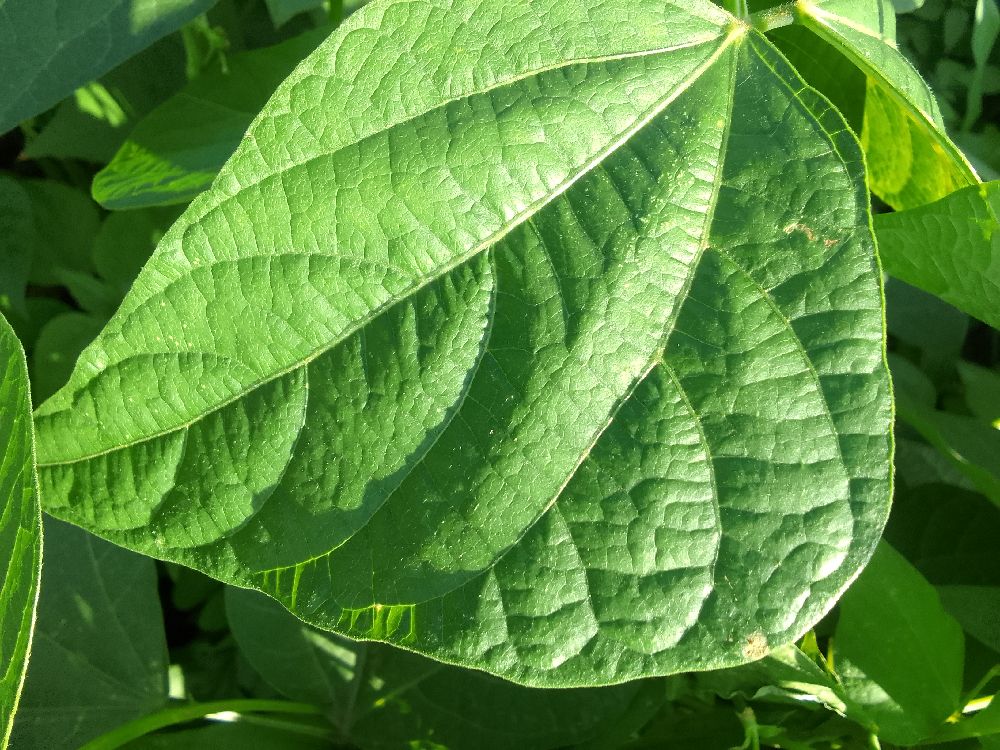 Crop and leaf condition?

common bean, healthy
